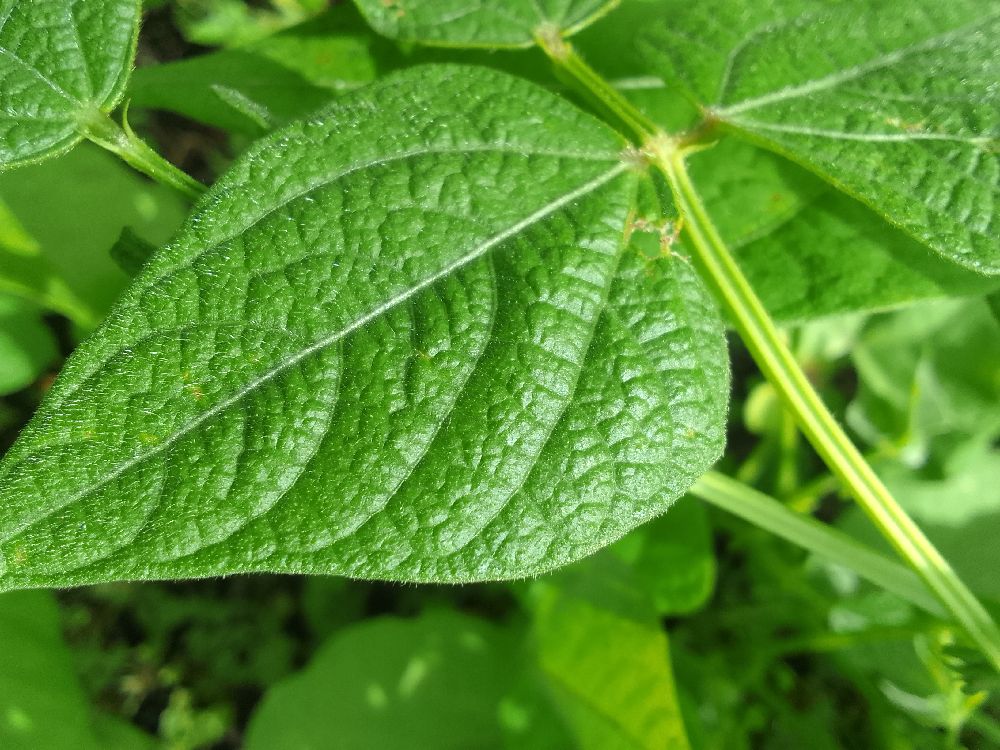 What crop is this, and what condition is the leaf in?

common bean, healthy
